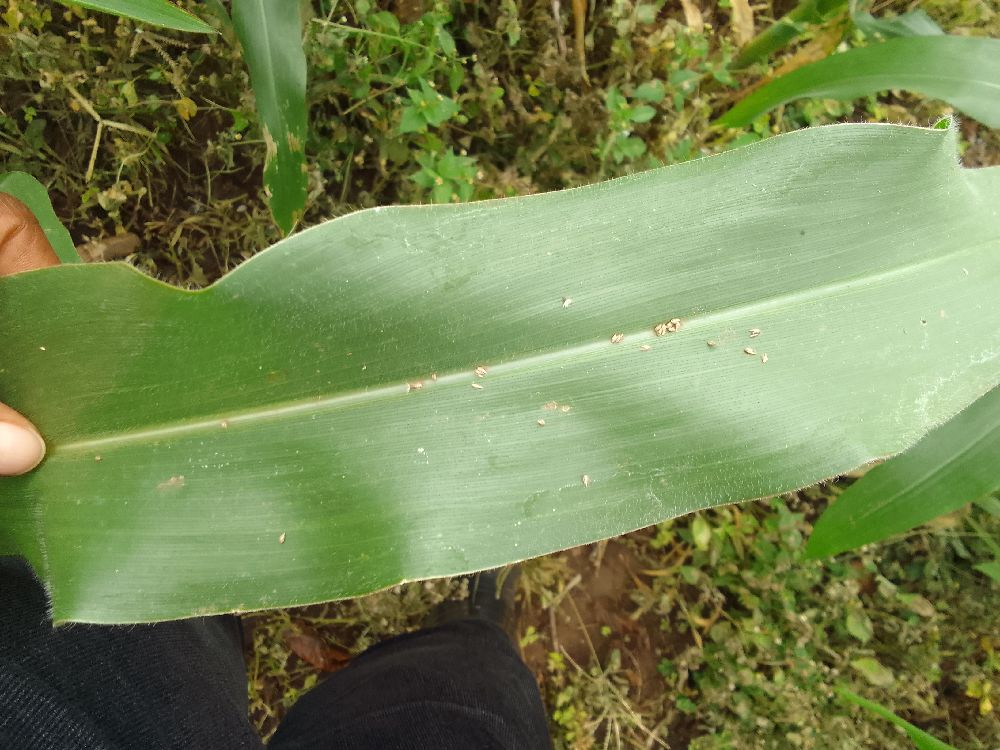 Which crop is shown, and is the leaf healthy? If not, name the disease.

maize, healthy
